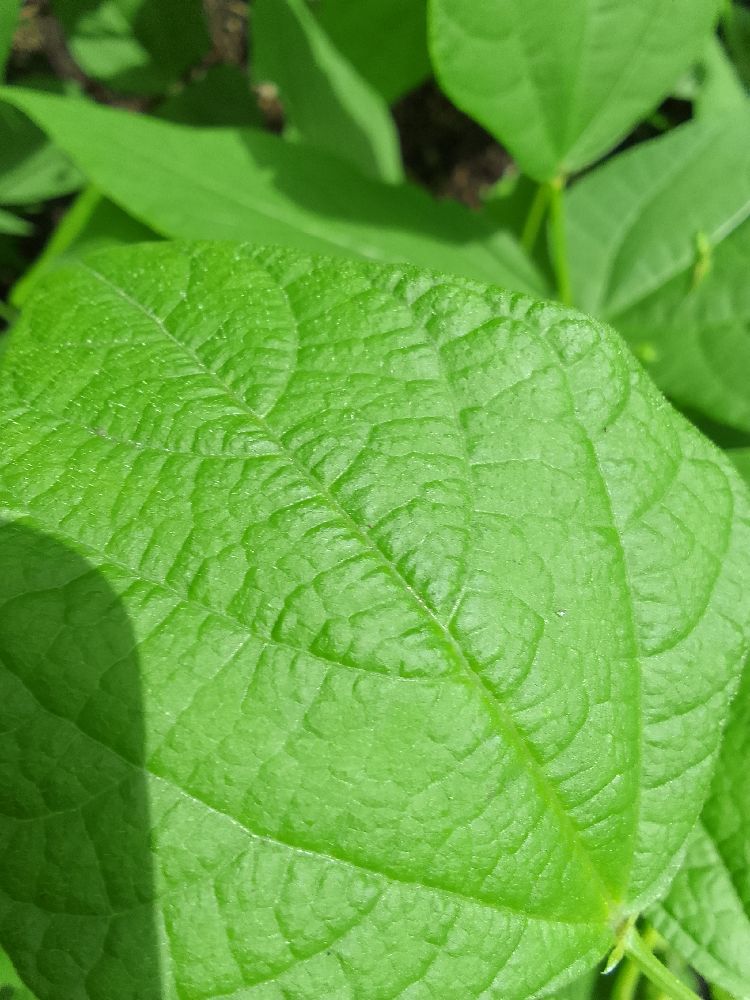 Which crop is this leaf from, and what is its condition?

common bean, healthy
